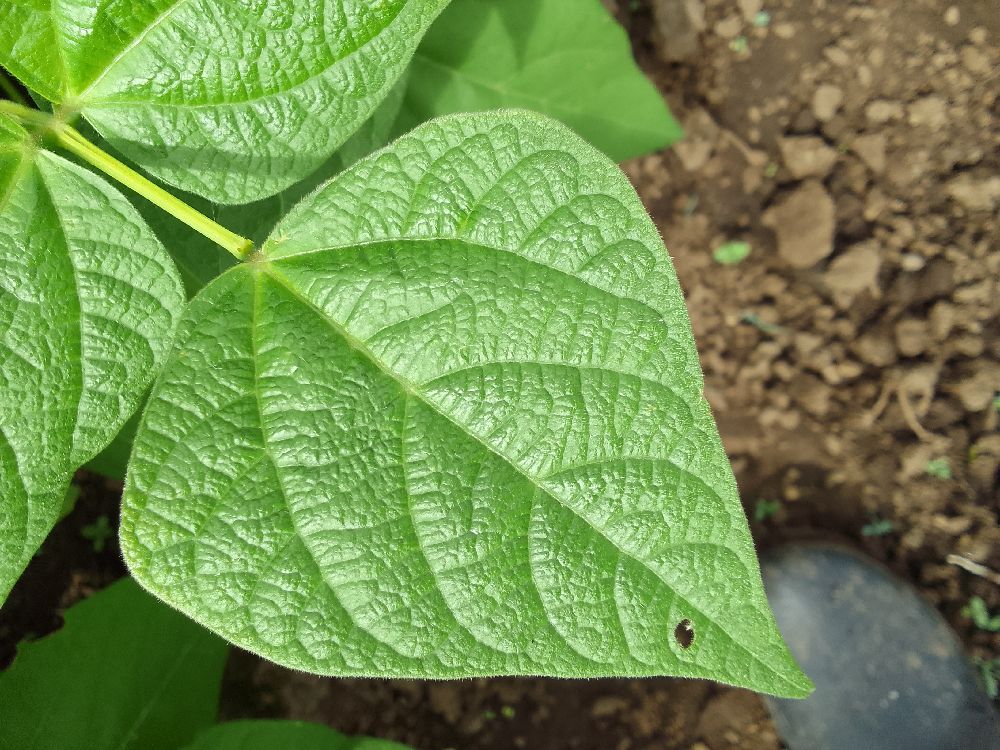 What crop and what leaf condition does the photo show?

common bean, healthy
